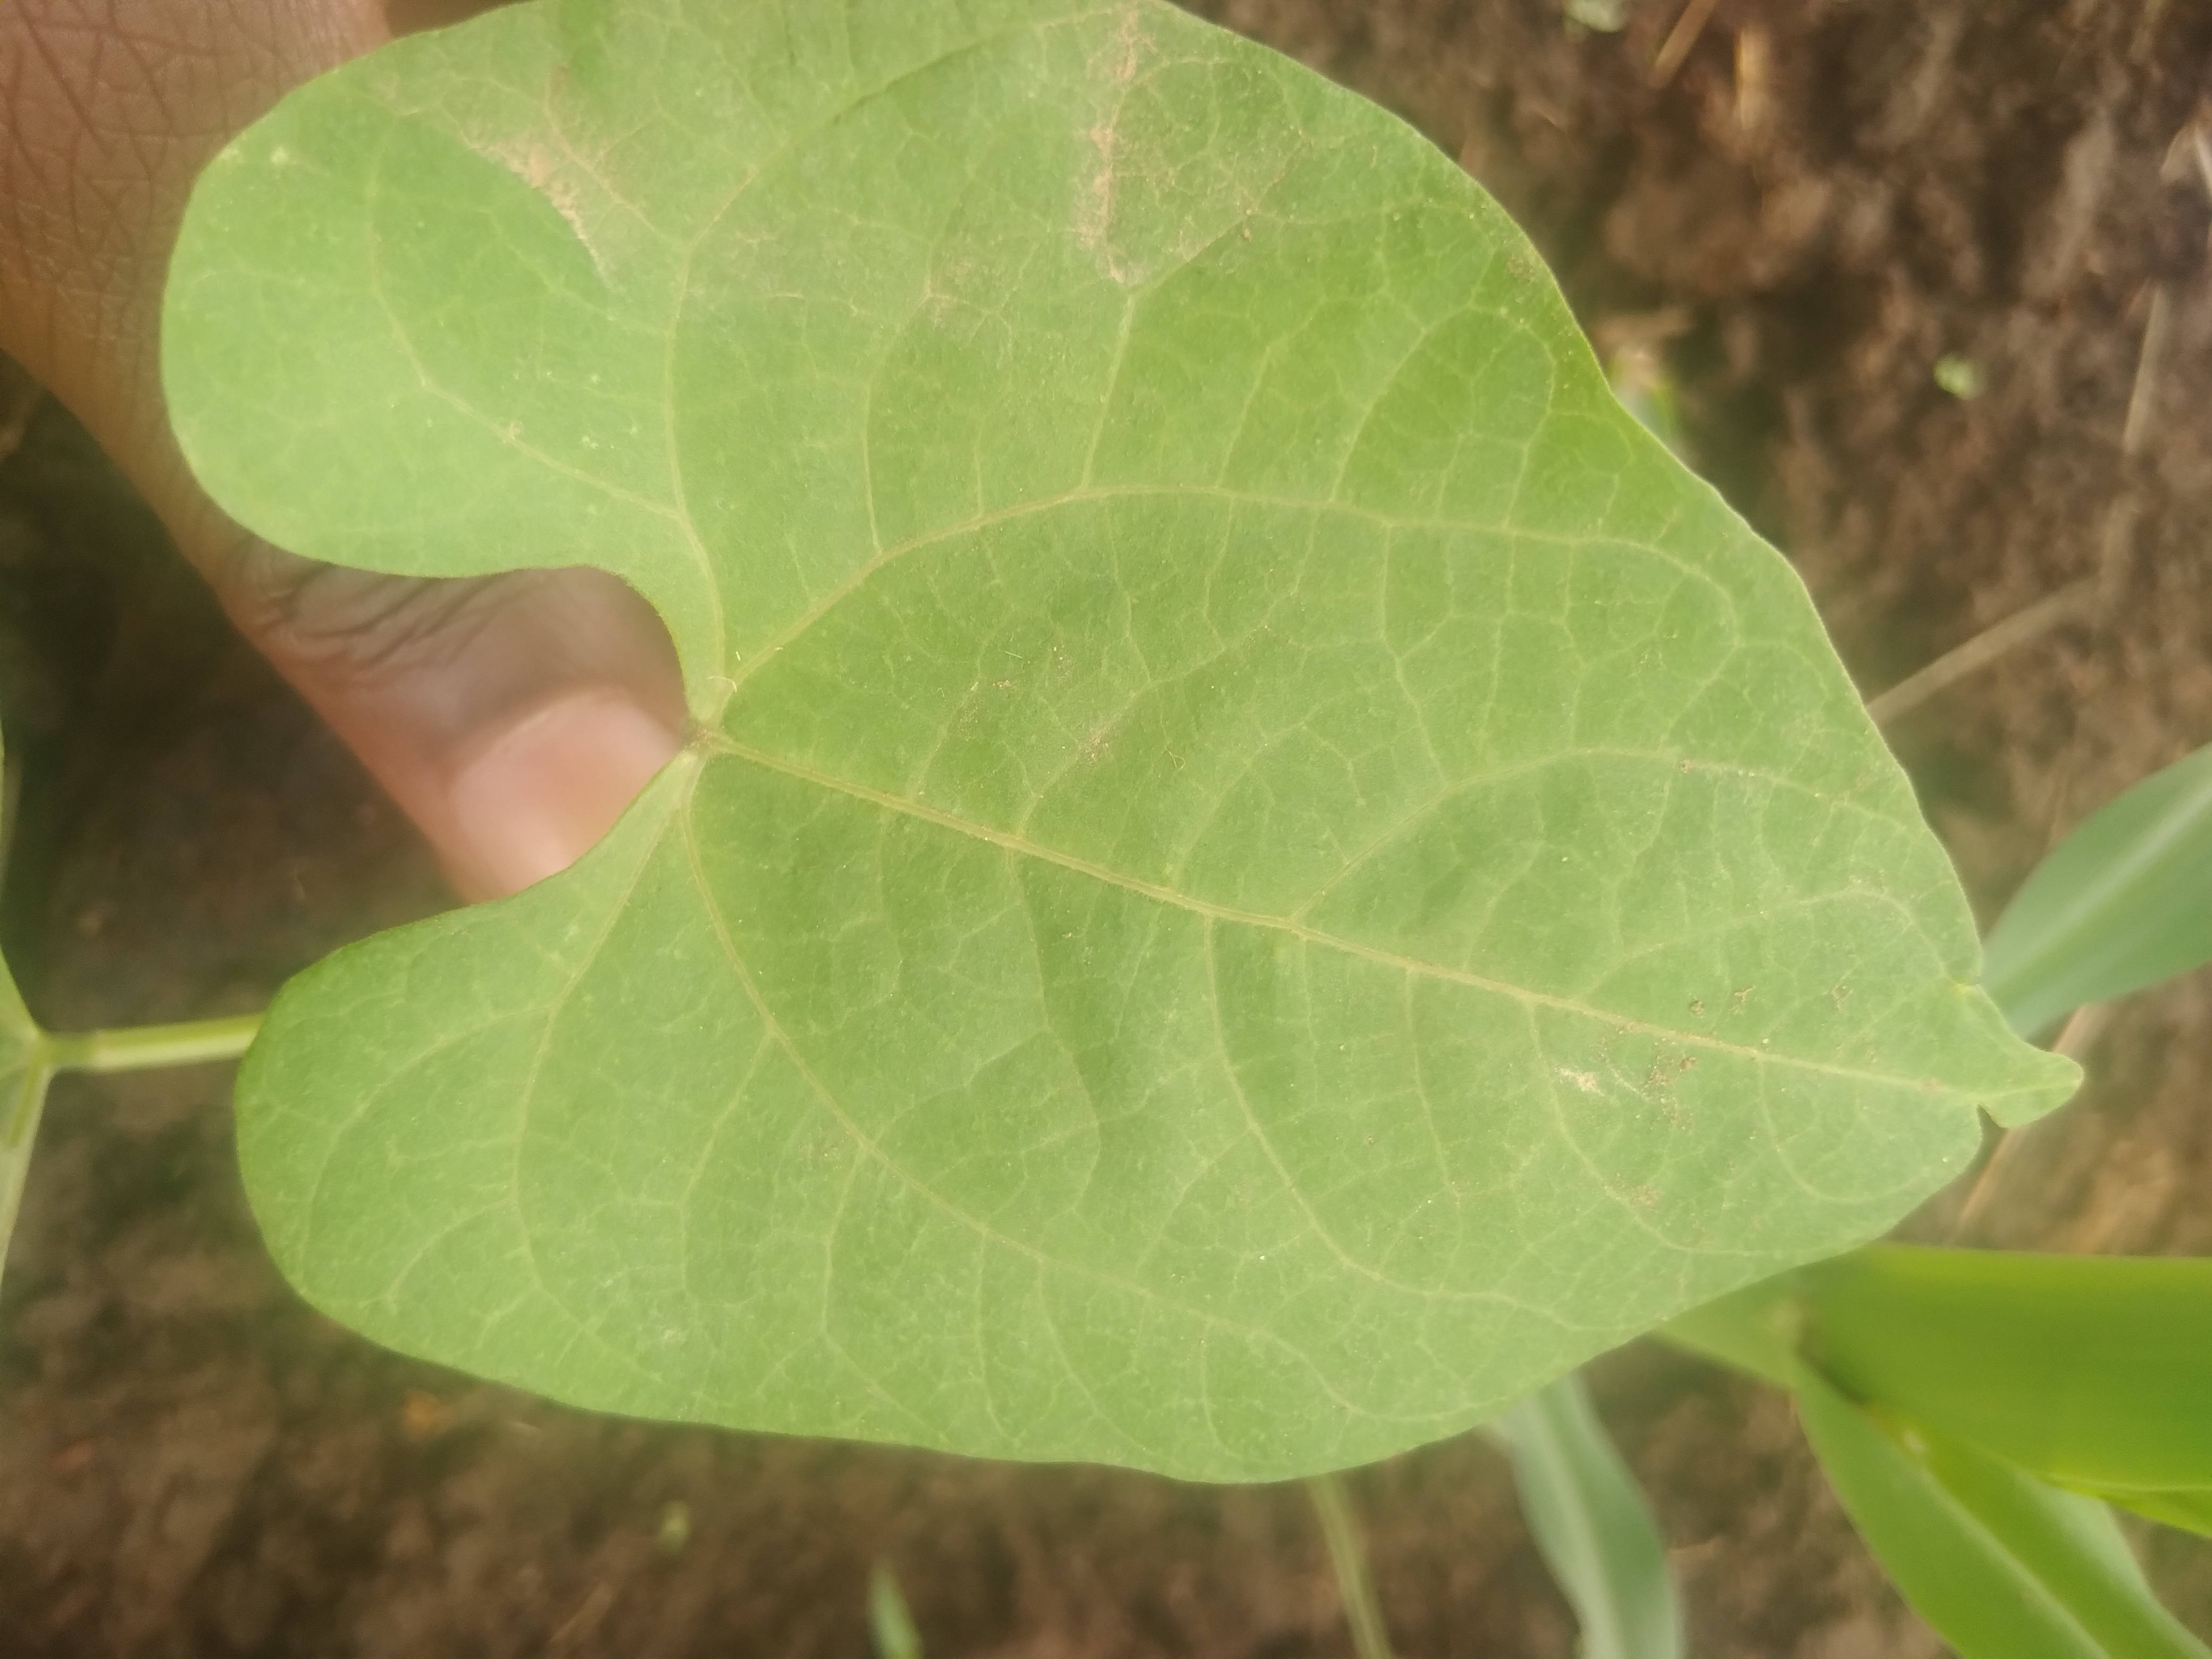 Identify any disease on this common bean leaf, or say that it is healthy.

healthy
